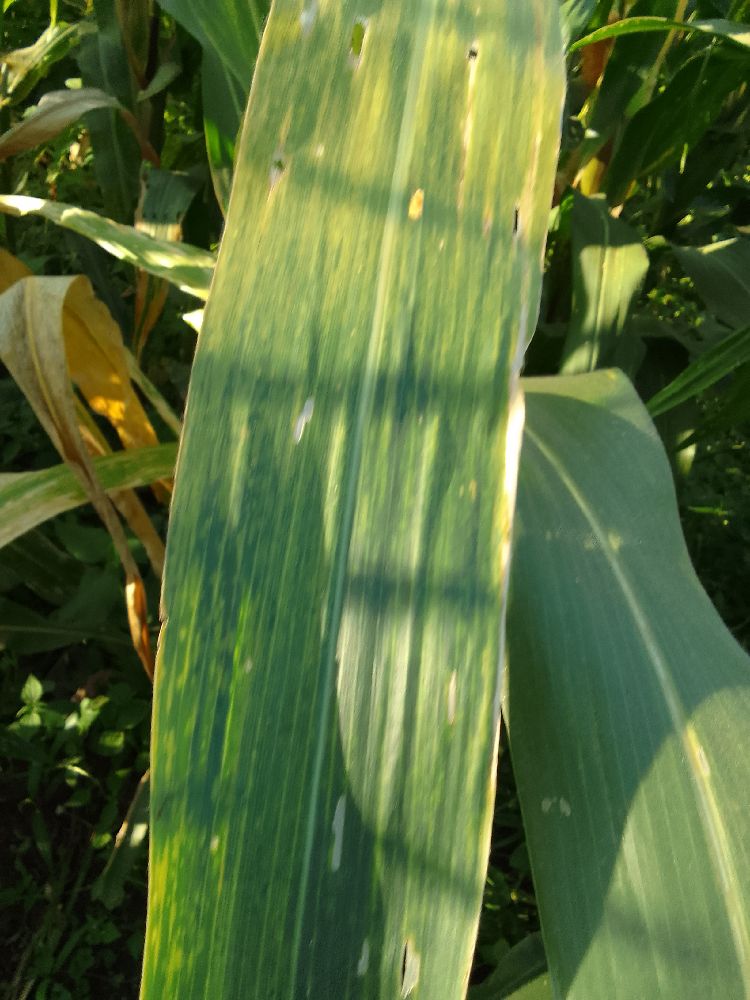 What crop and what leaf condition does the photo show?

maize, maize lethal necrosis
